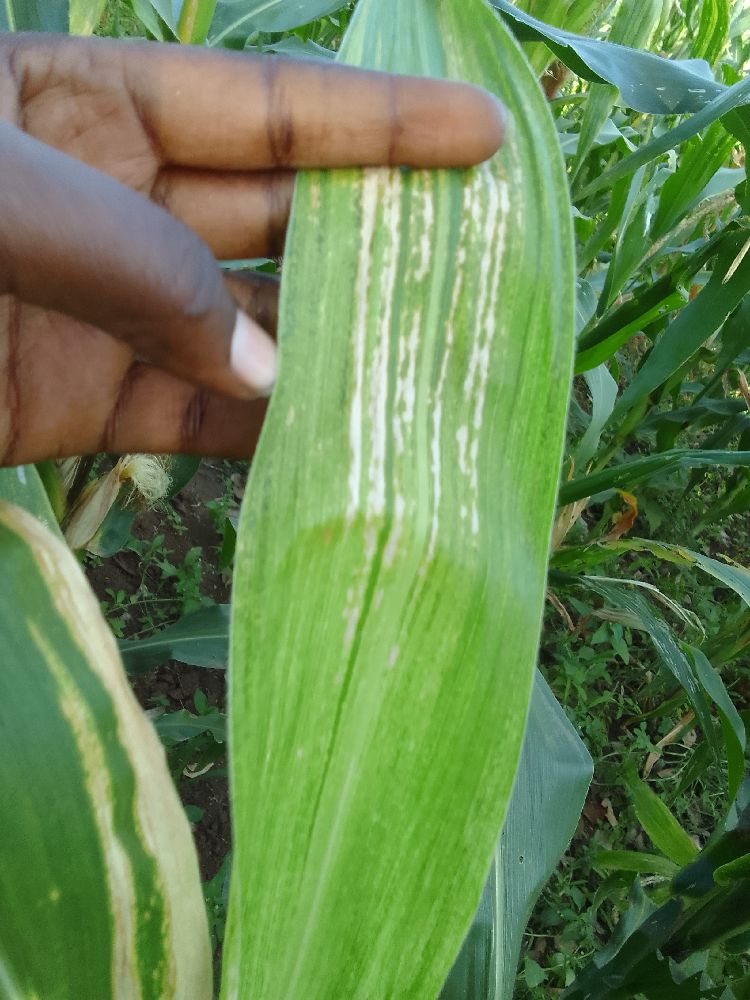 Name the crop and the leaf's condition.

maize, maize lethal necrosis
